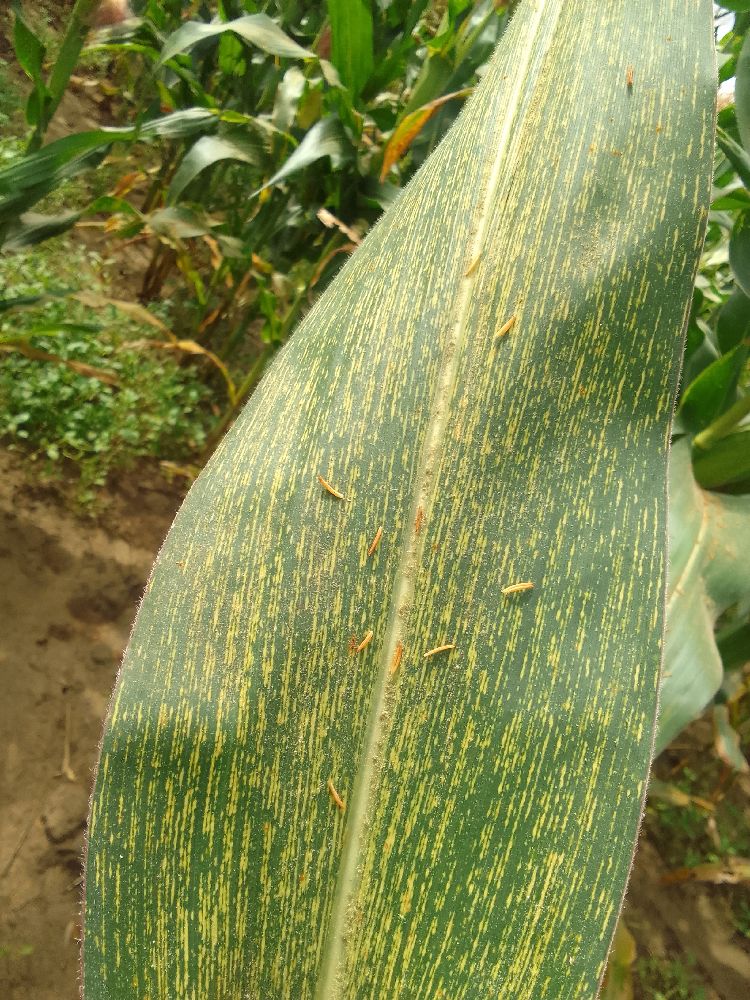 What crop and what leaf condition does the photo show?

maize, maize streak virus
